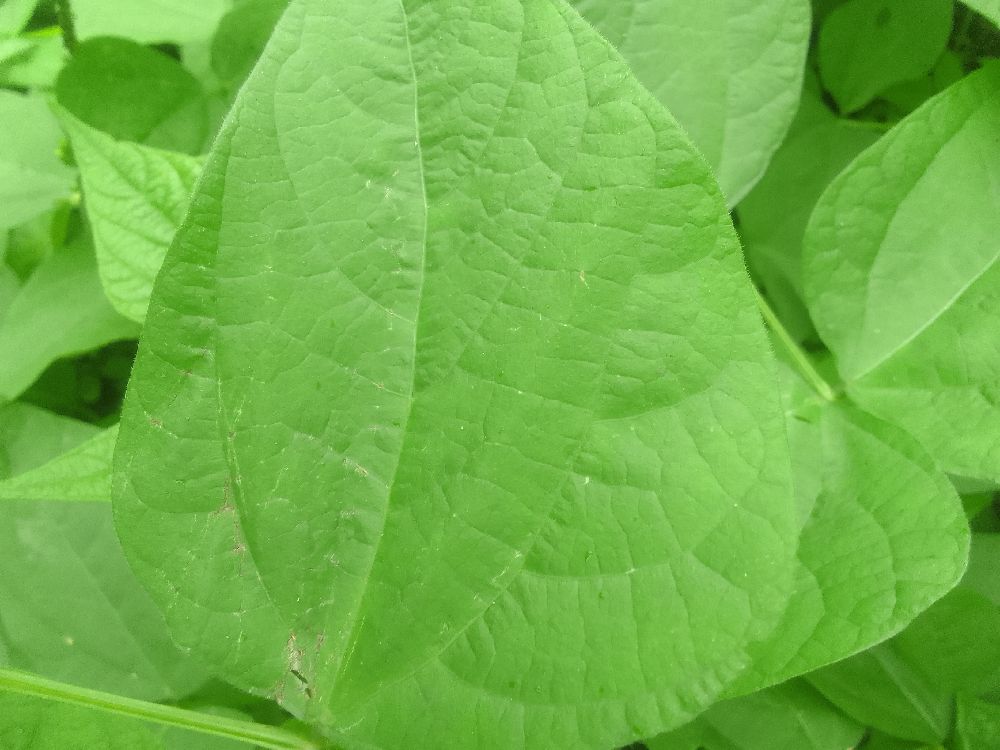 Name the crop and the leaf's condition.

common bean, healthy
